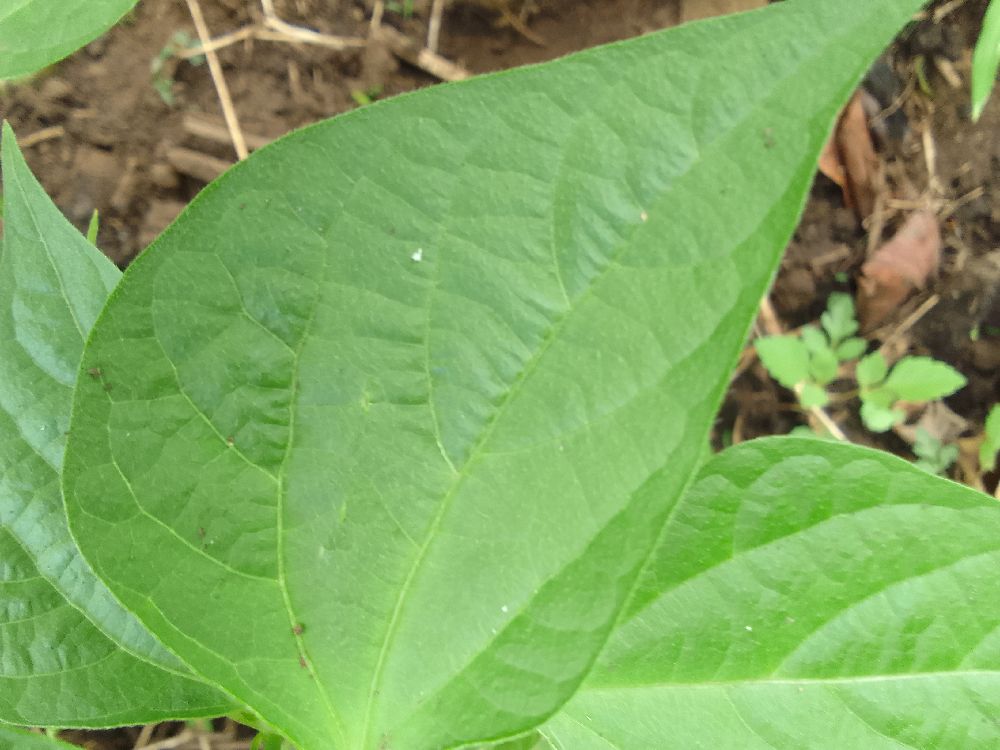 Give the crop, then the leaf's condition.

common bean, healthy
